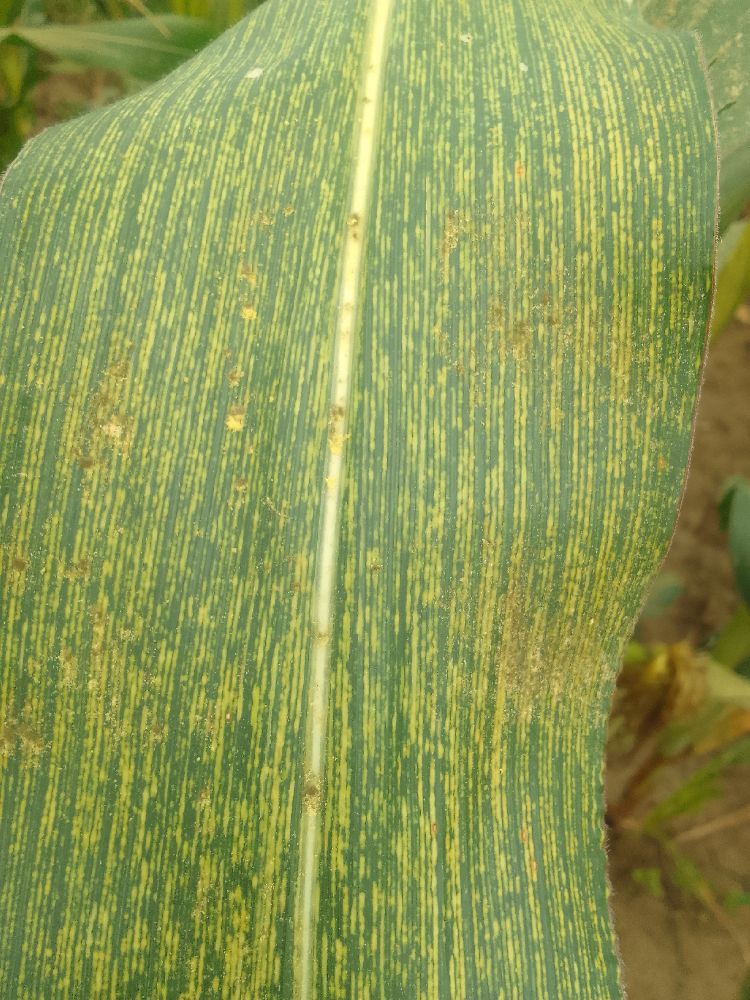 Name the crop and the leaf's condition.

maize, maize streak virus
